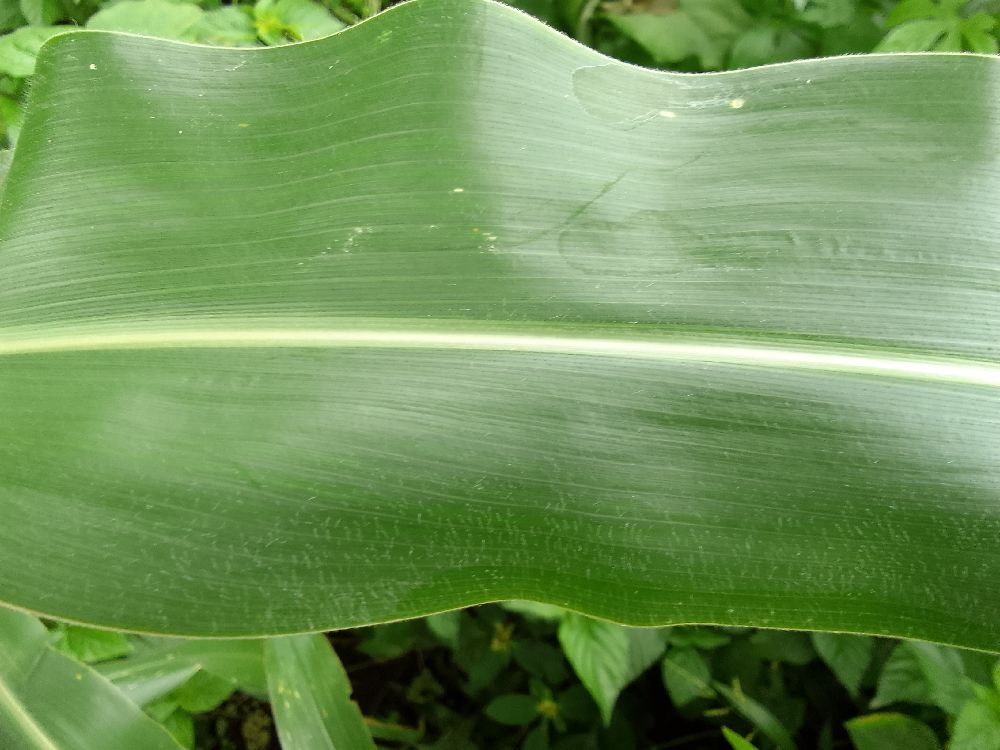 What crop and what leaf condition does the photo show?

maize, healthy
